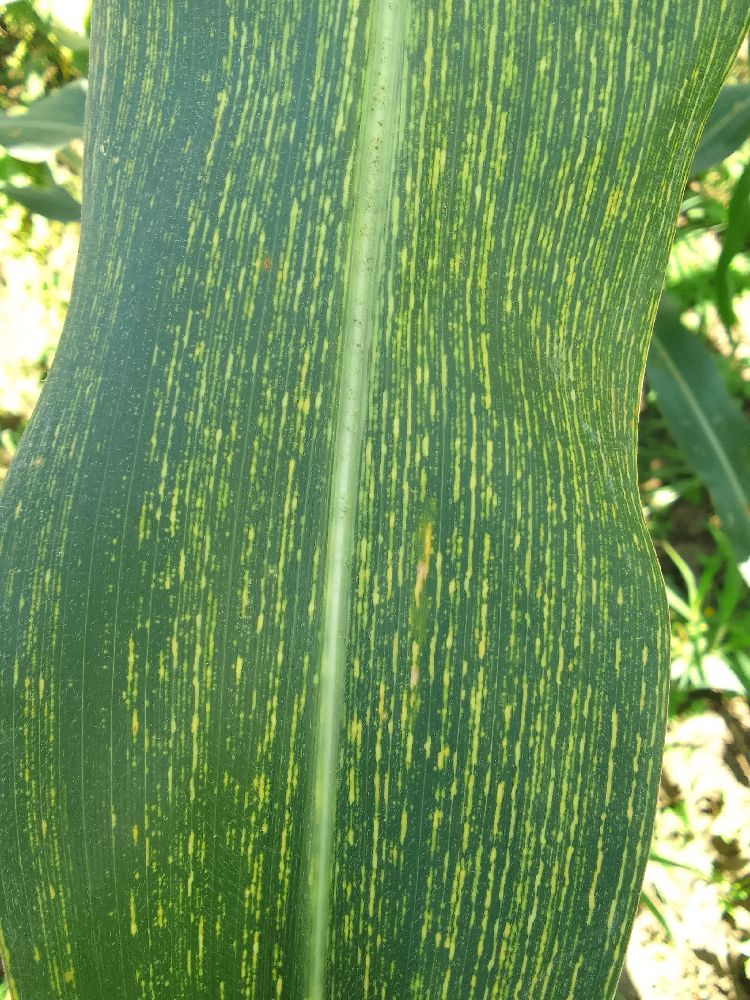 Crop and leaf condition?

maize, maize streak virus
